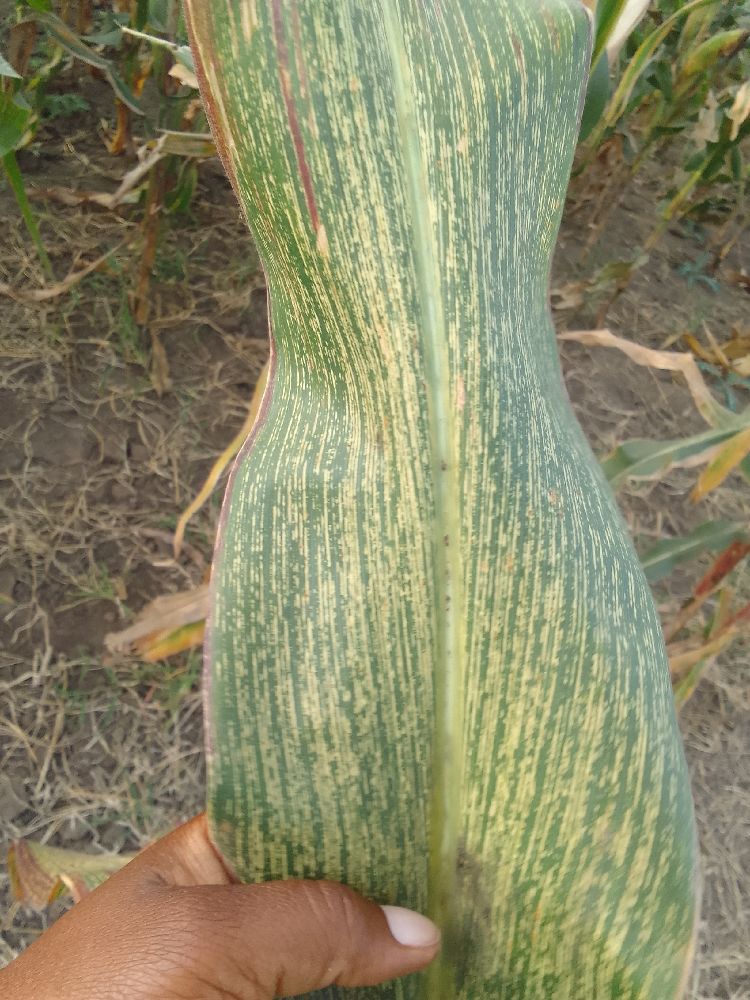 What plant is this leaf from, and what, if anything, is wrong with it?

maize, healthy
